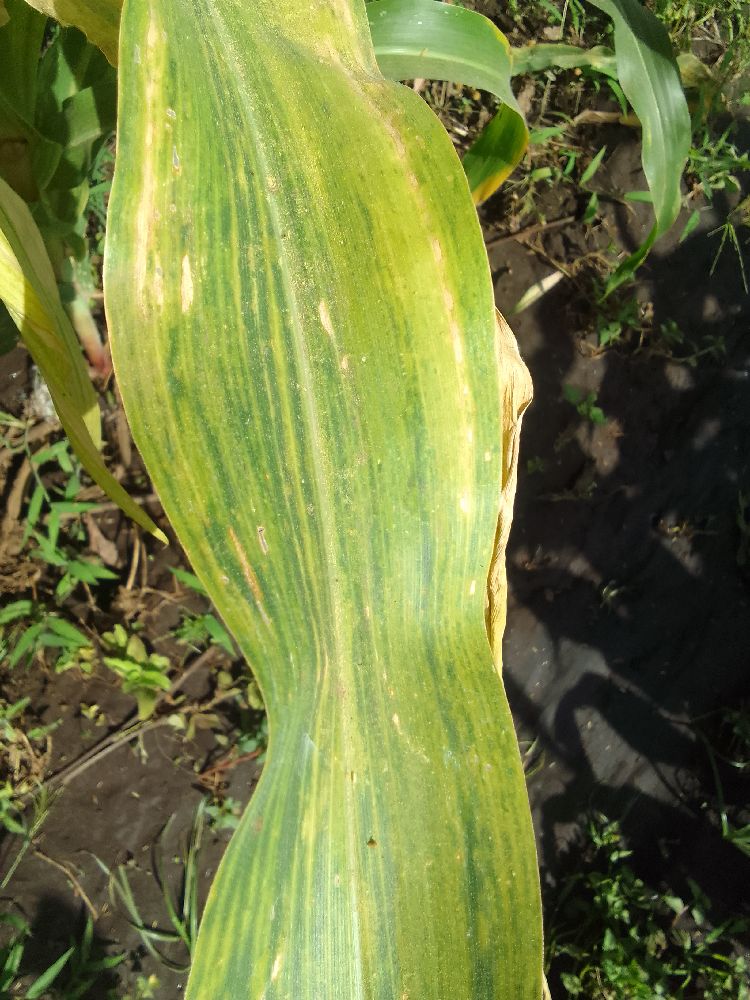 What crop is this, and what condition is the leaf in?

maize, maize lethal necrosis
